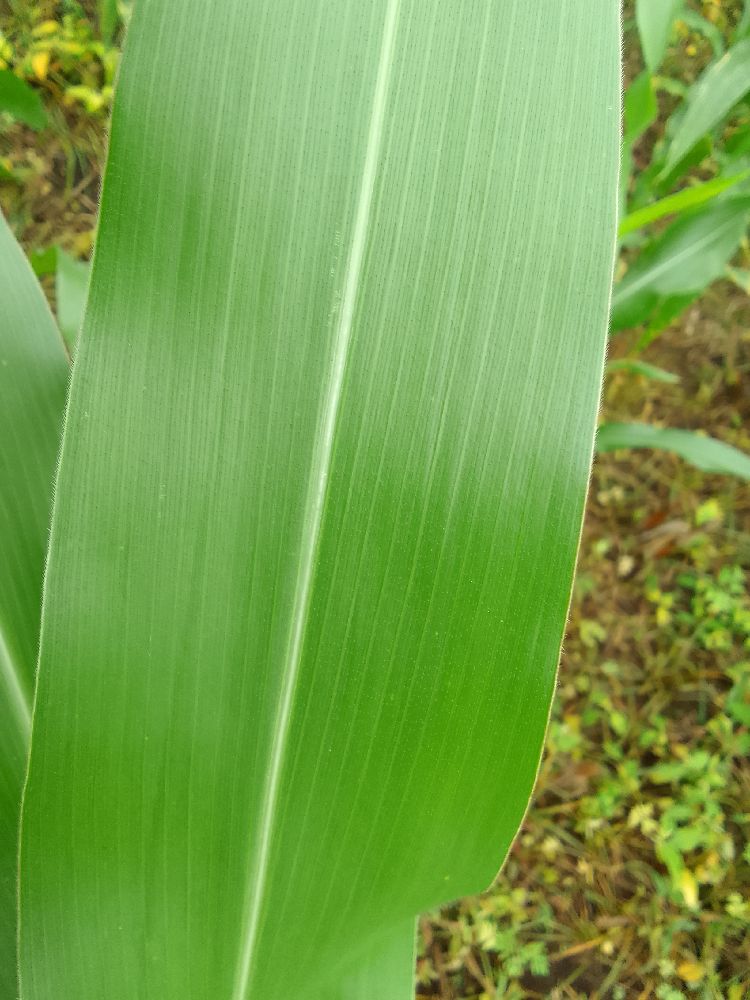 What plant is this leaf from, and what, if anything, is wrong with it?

maize, healthy
